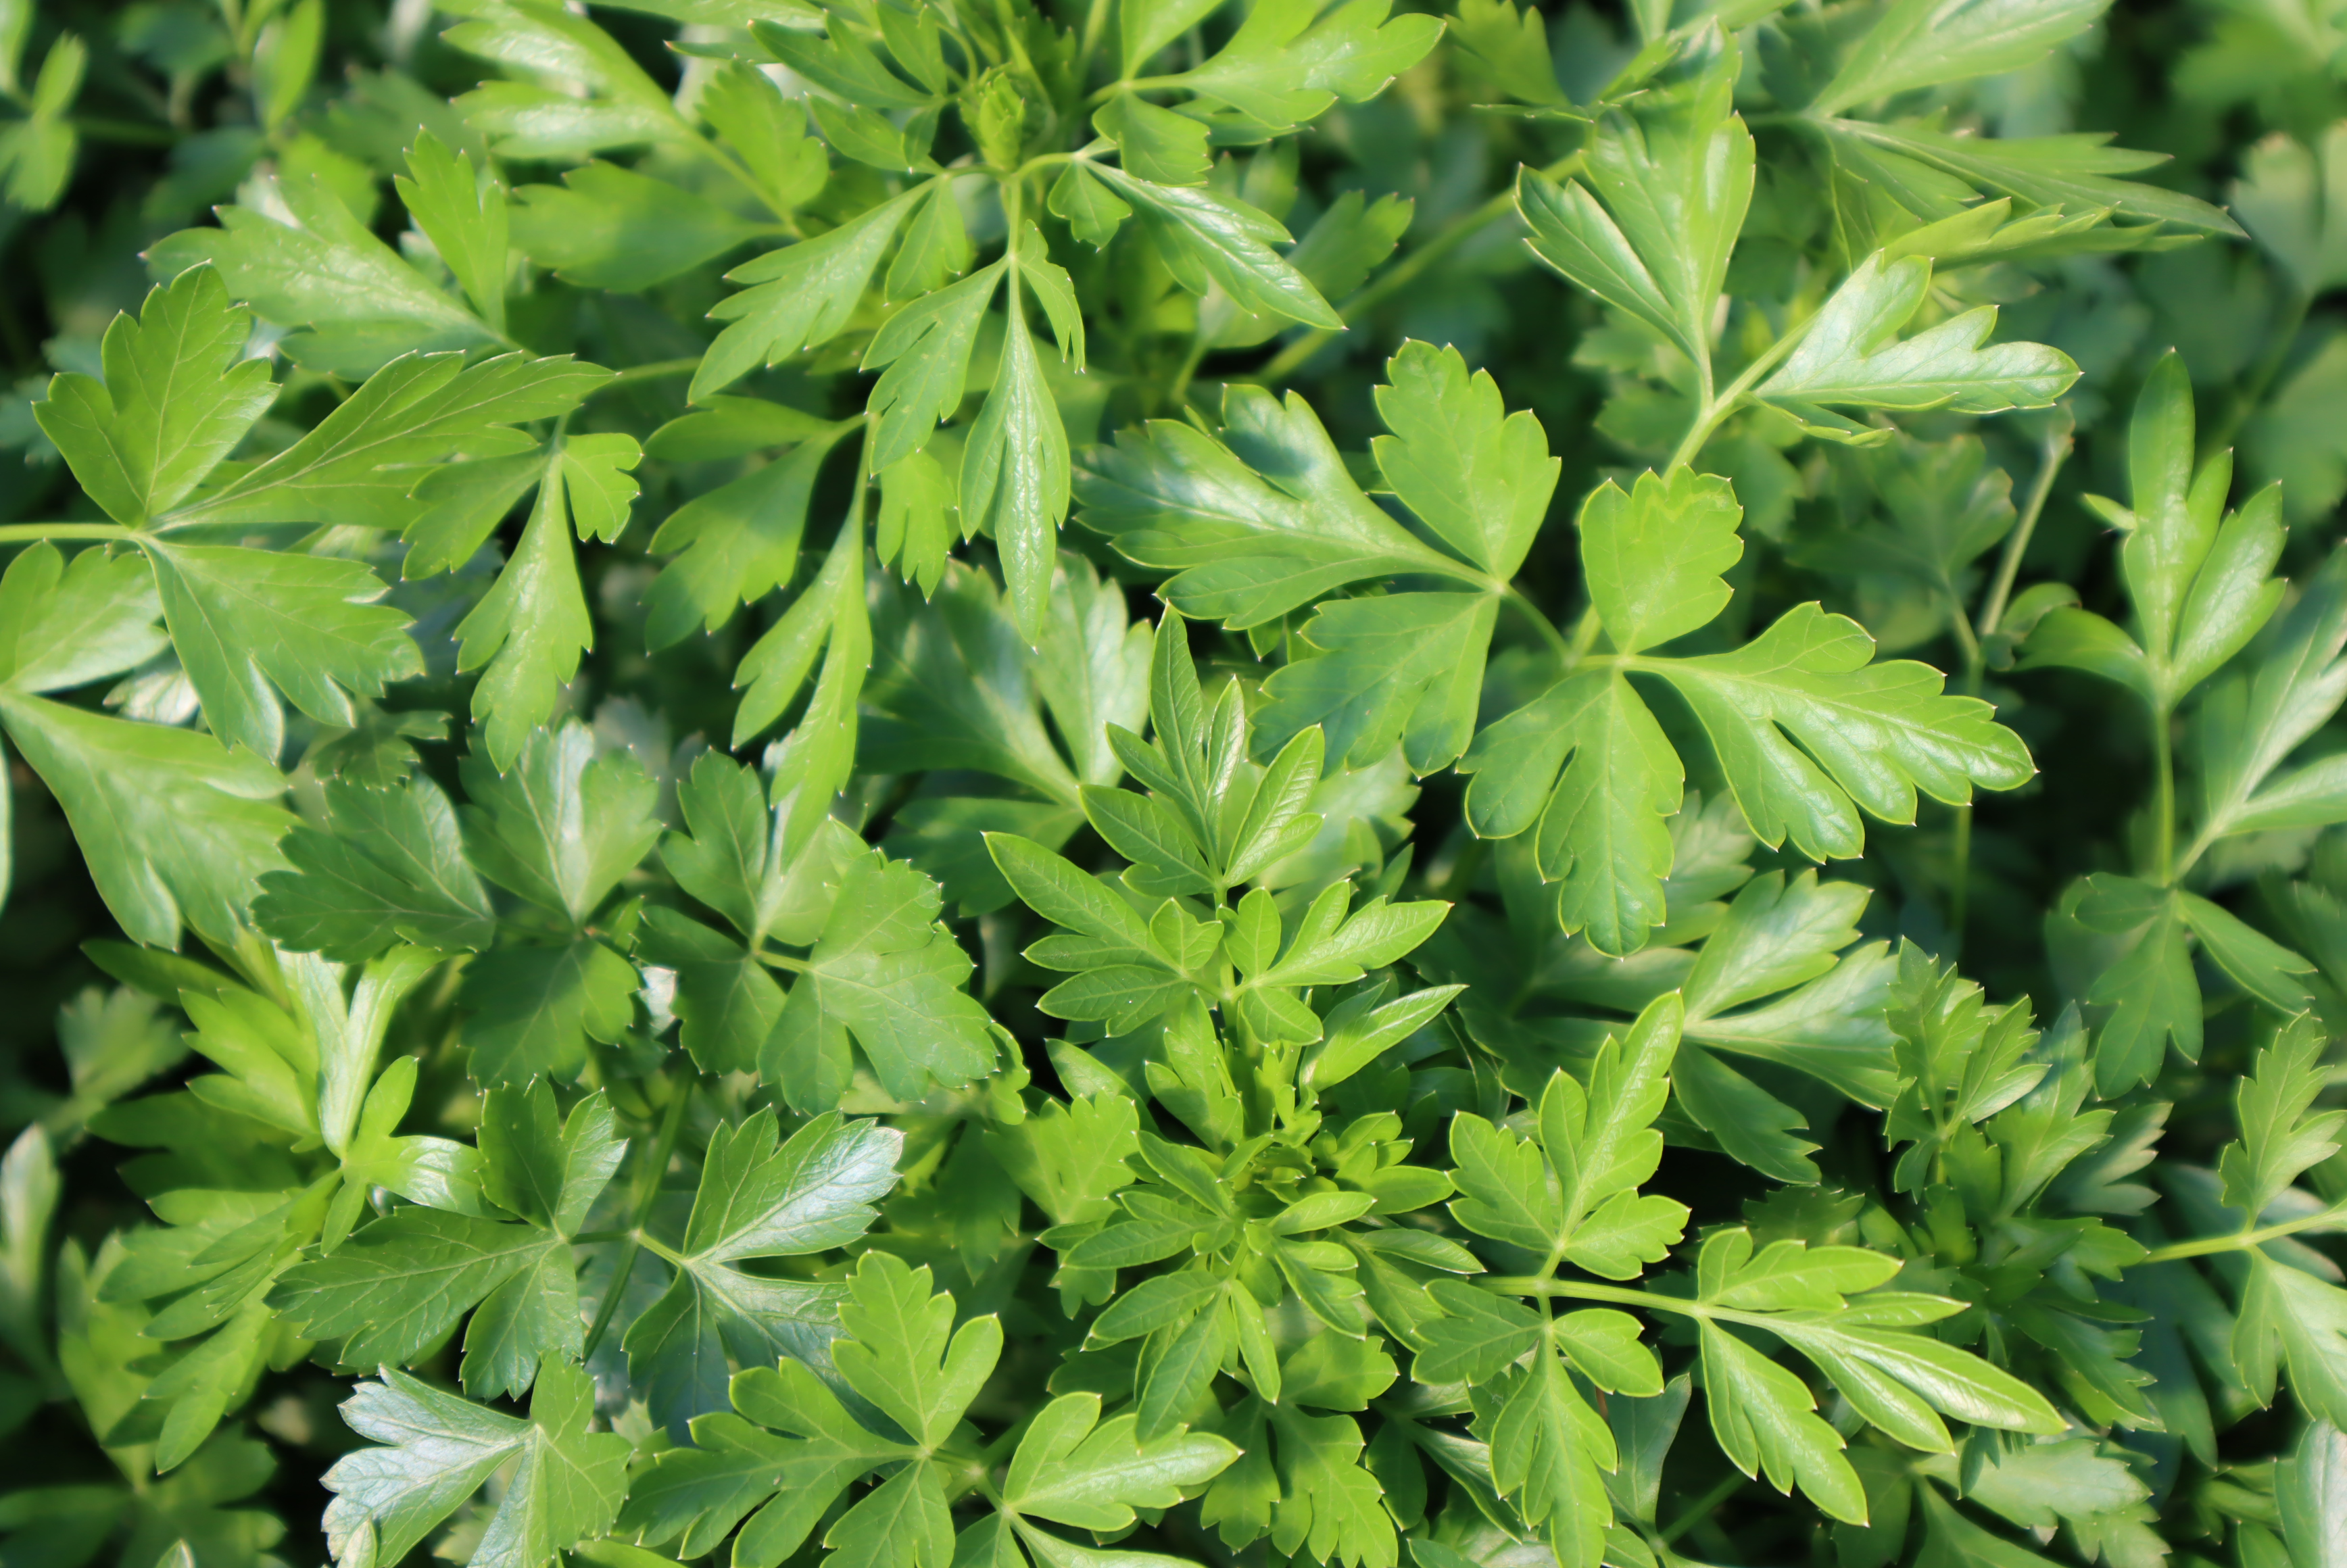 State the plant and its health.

parsley, healthy
